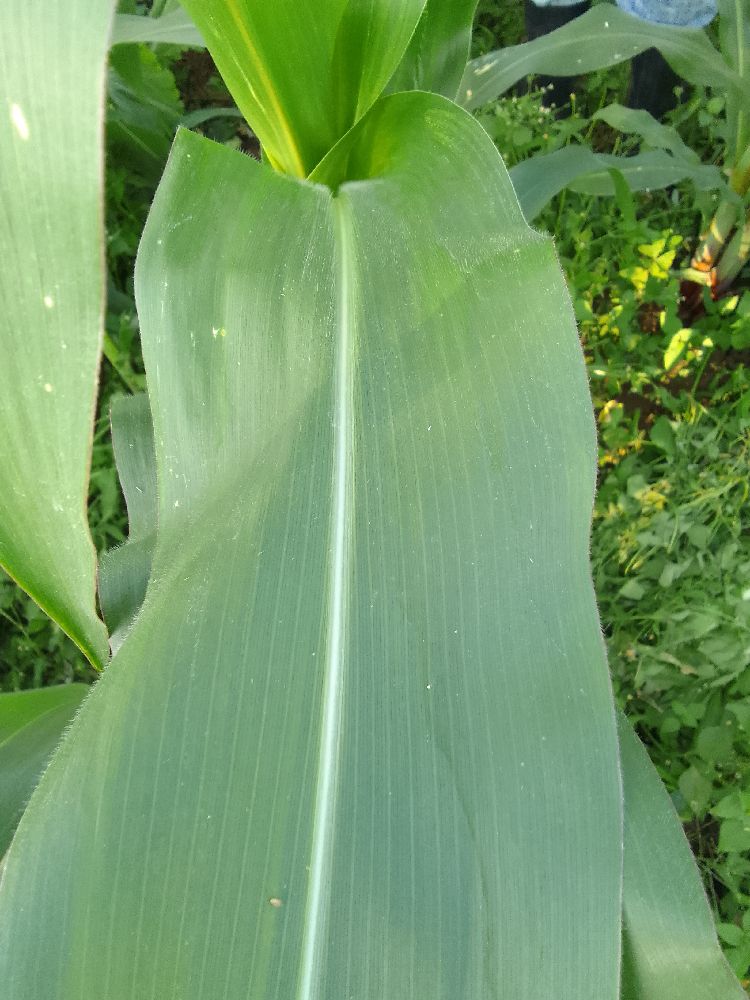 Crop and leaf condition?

maize, healthy
